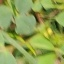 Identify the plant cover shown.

unstructured weed
